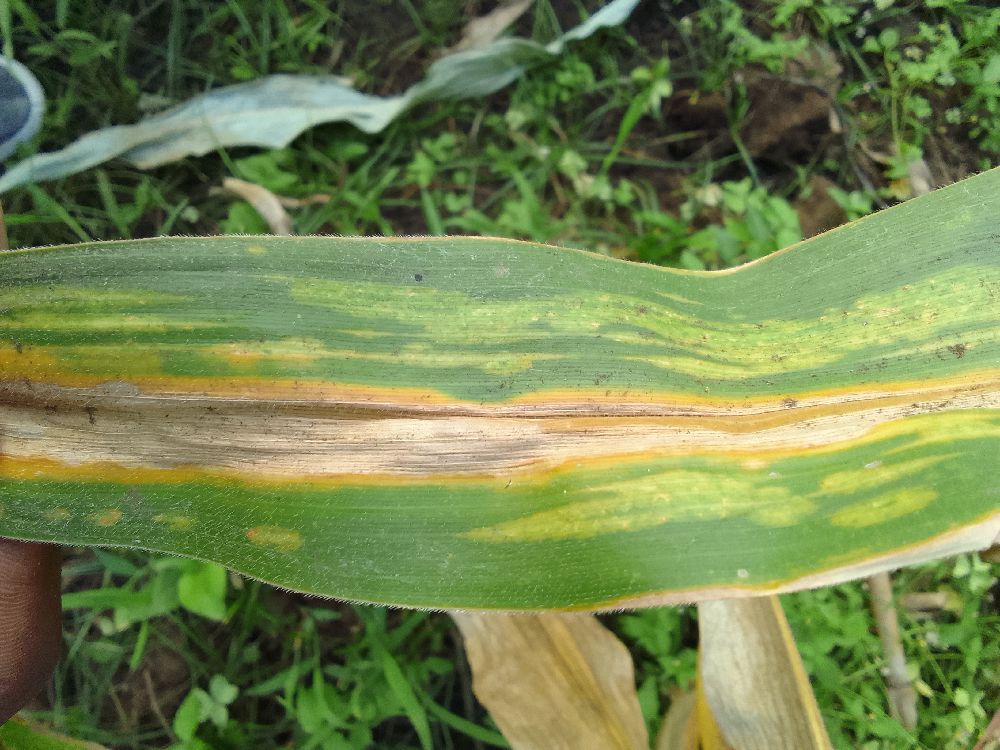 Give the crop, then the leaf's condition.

maize, maize lethal necrosis
